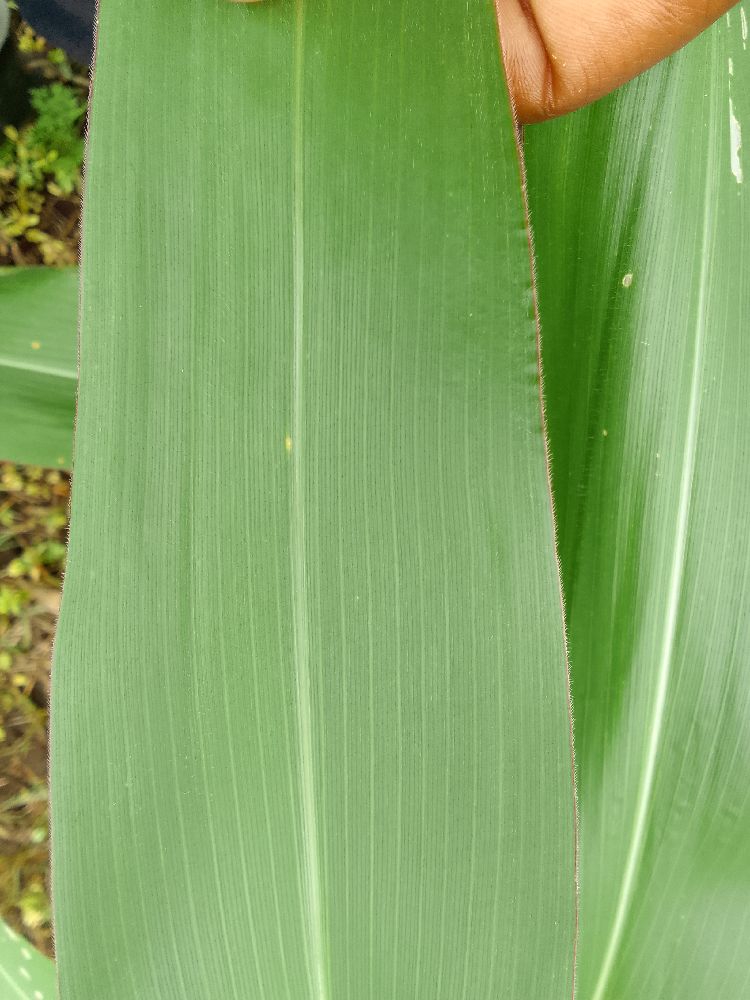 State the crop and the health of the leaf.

maize, healthy
